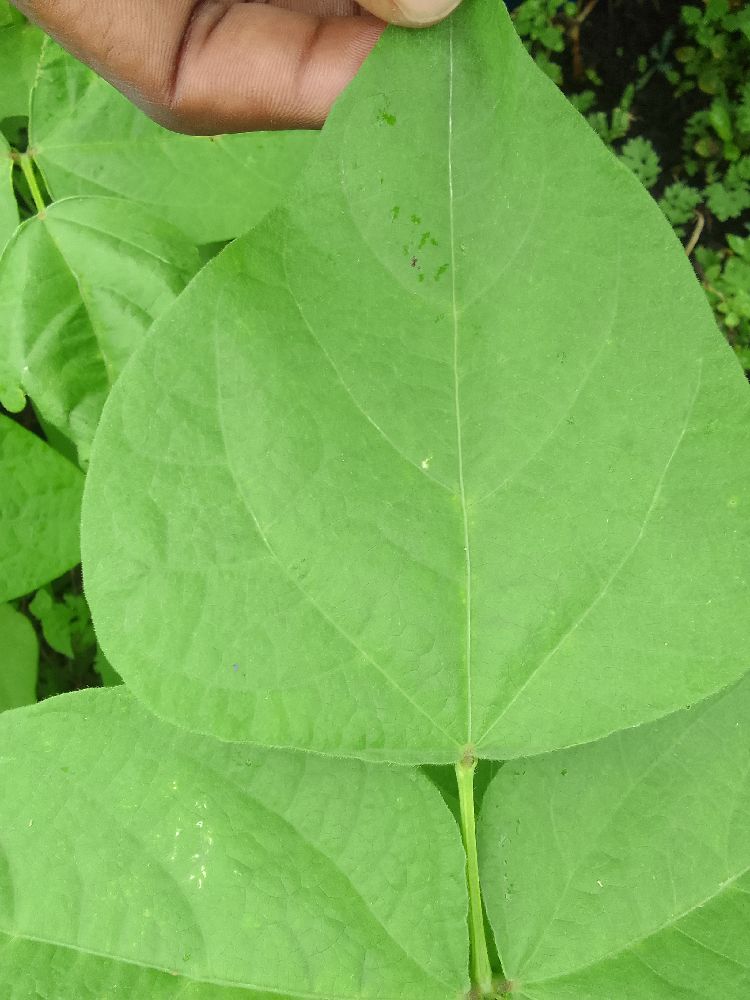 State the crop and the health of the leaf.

common bean, healthy
